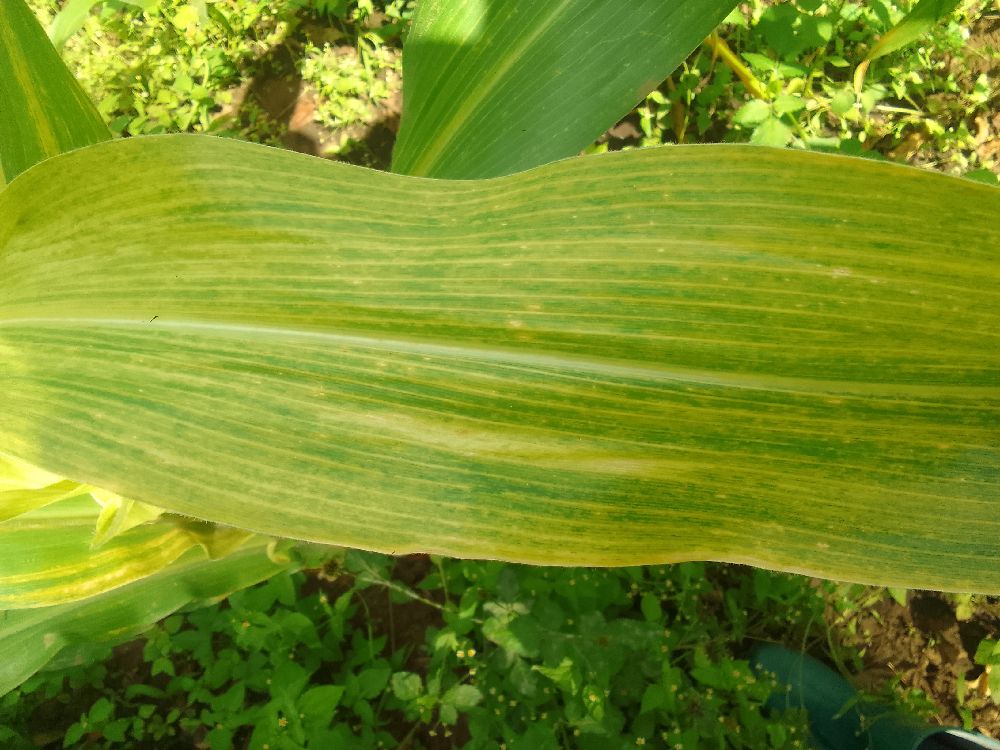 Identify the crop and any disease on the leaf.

maize, maize lethal necrosis
